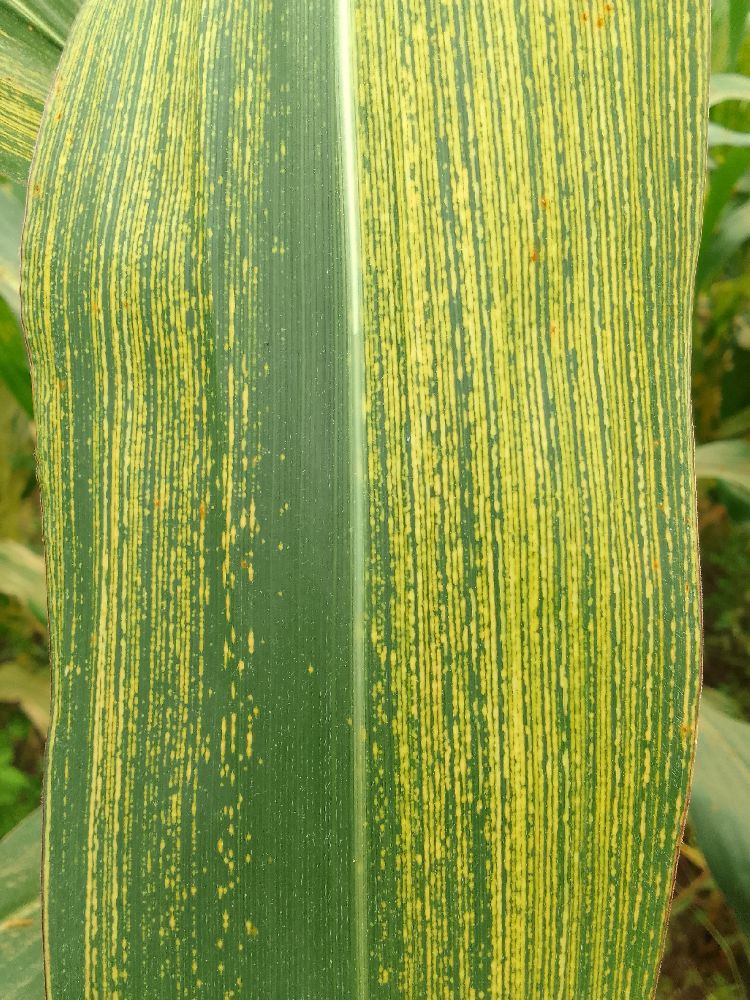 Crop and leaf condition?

maize, maize streak virus
